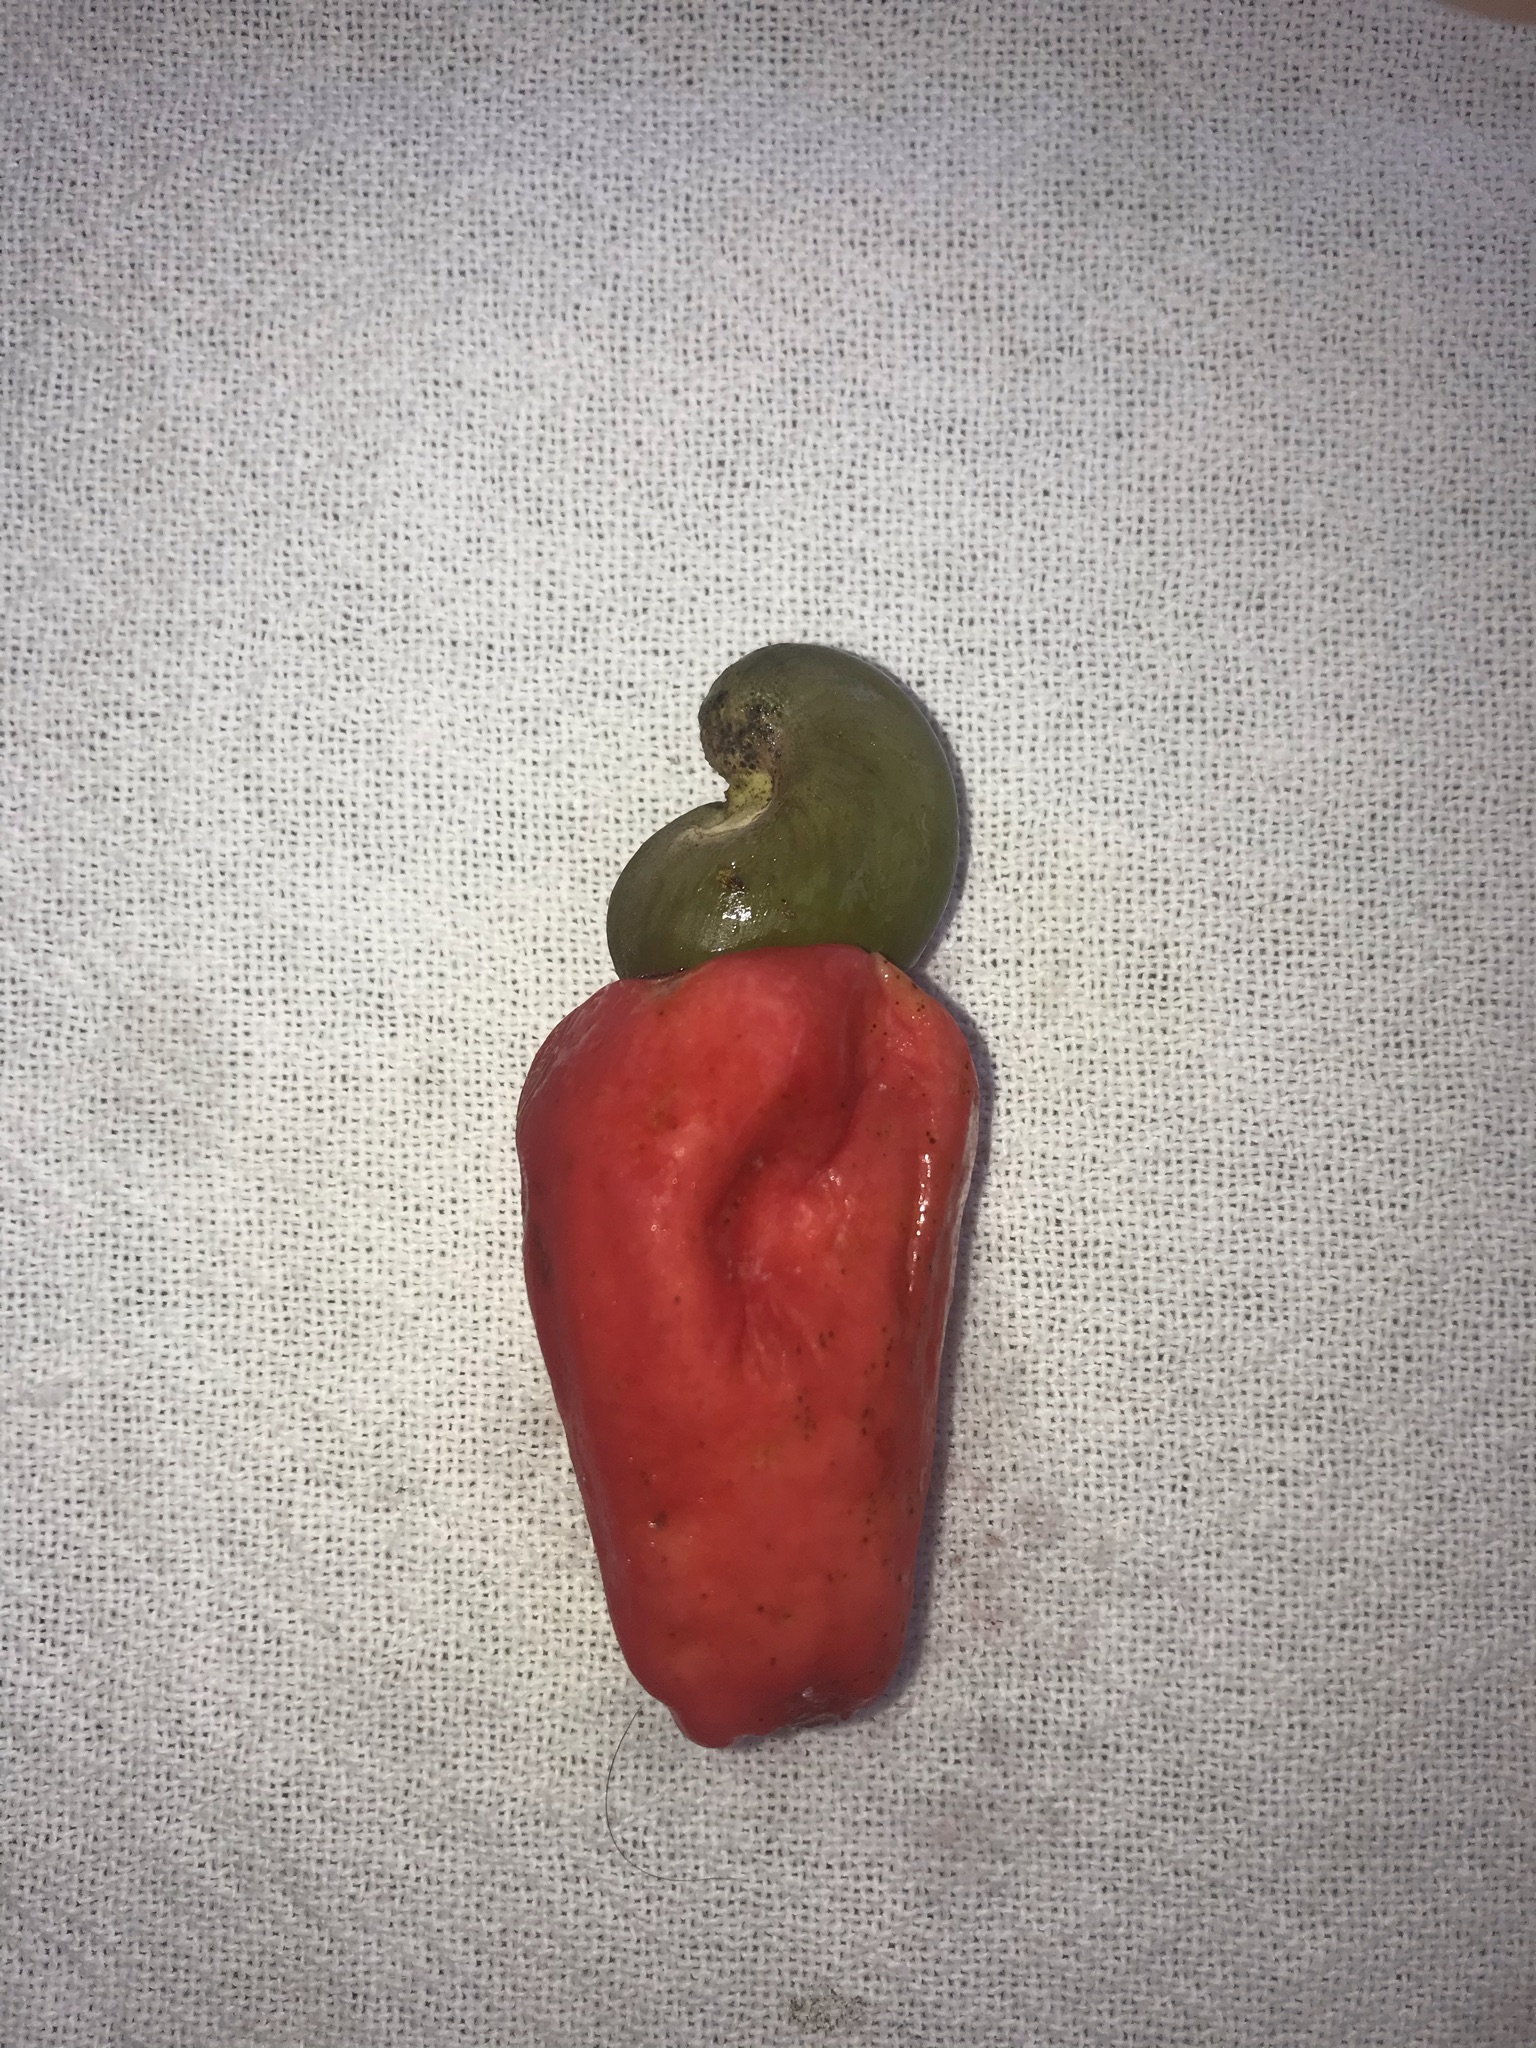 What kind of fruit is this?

caju vermelho
